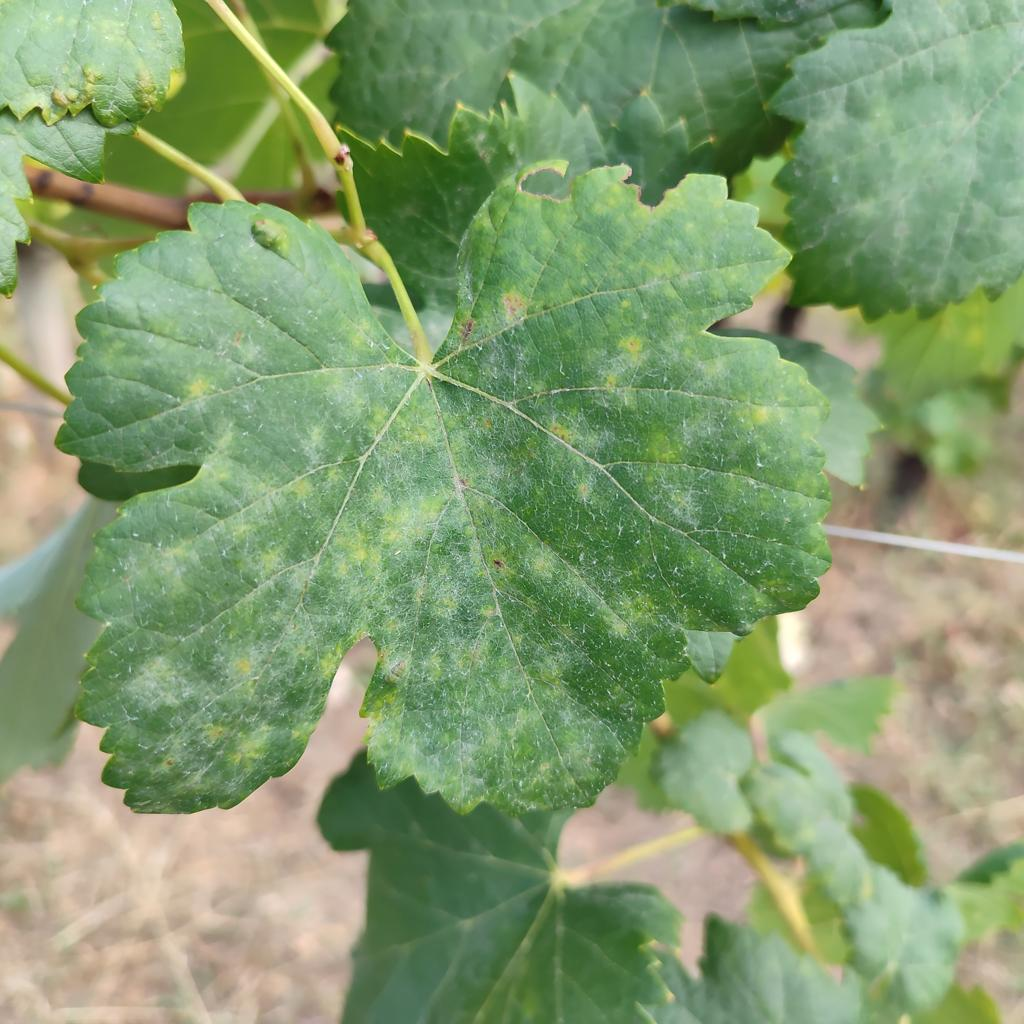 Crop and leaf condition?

grapevine, powdery mildew
